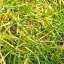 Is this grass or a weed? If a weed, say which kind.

grass
